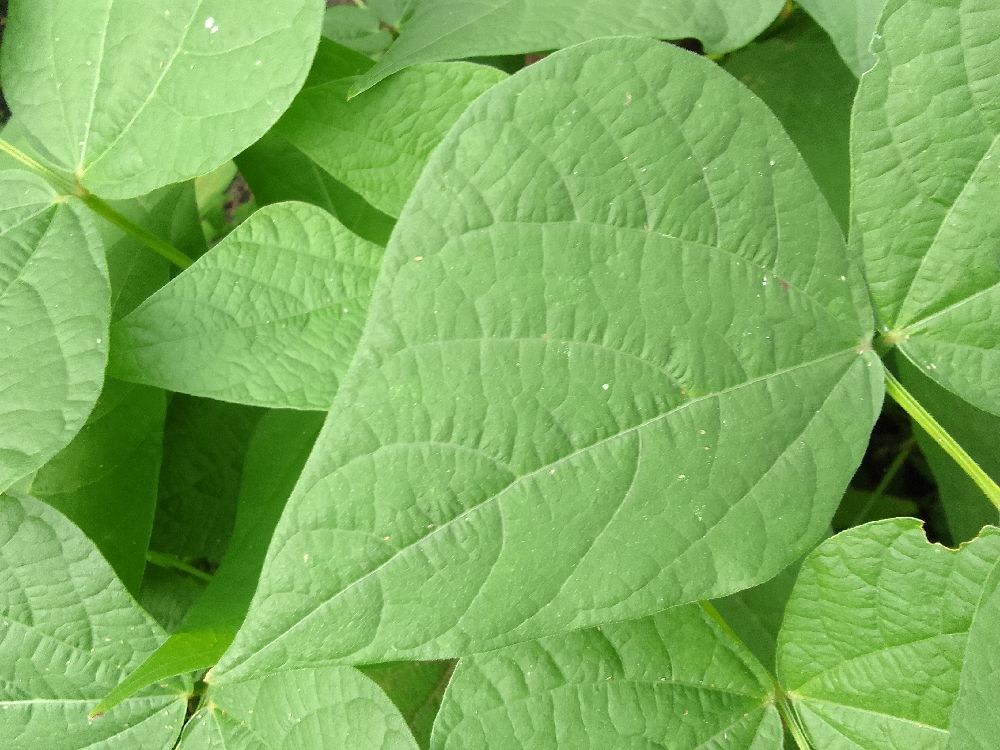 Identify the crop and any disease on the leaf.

common bean, healthy
